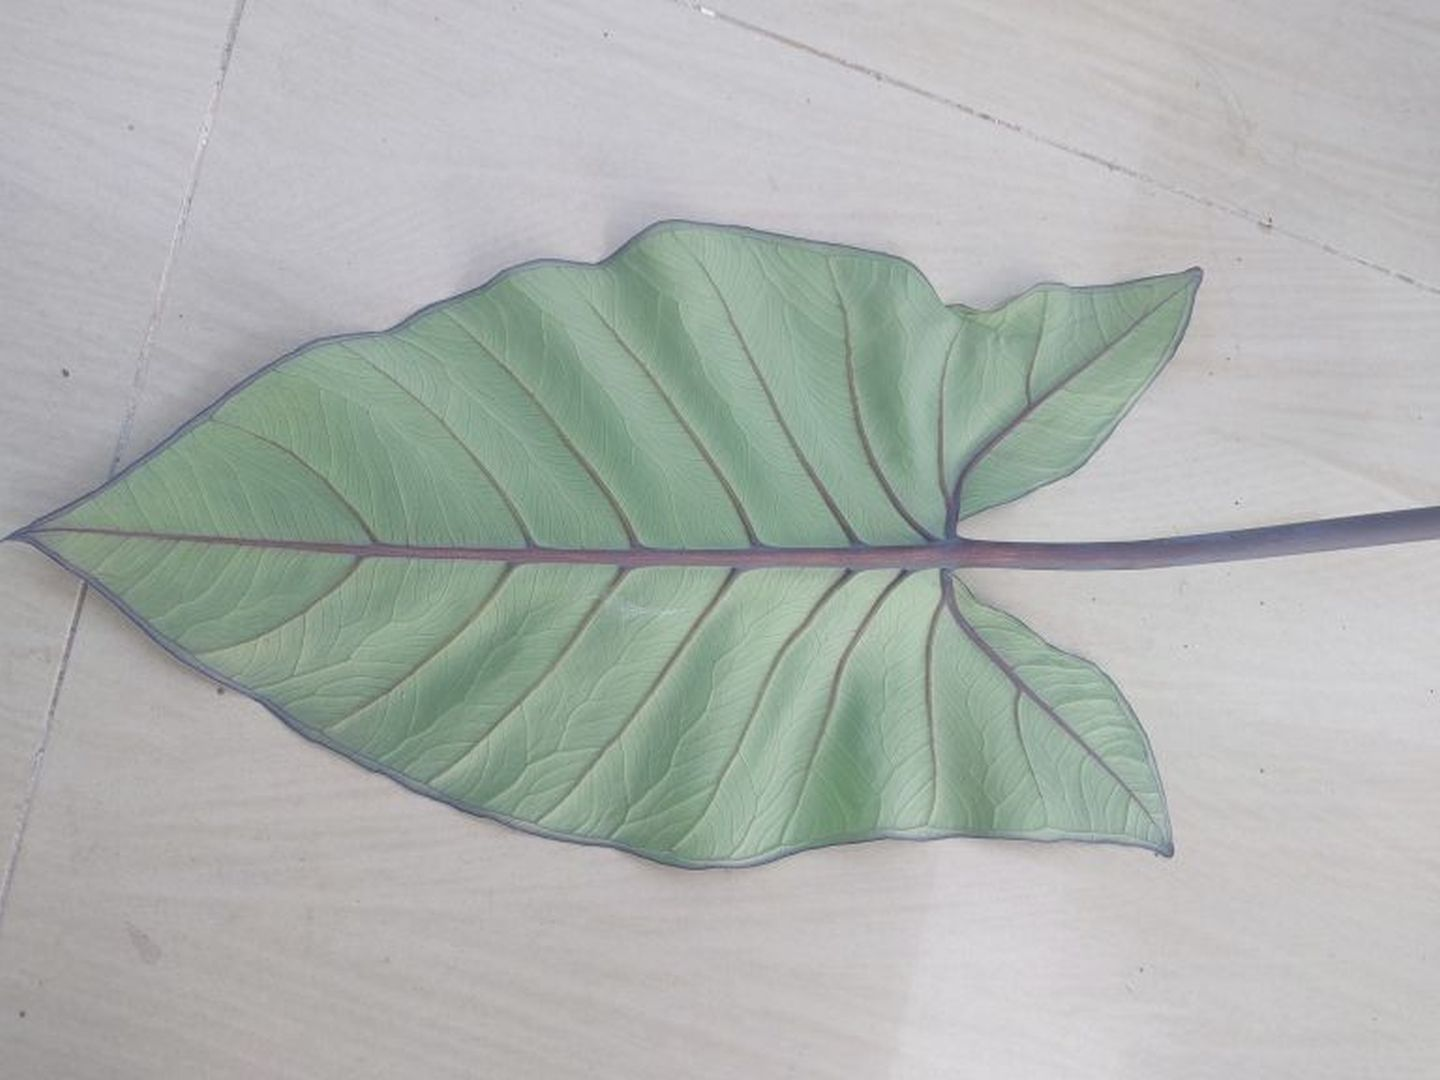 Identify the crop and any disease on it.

taro, healthy
